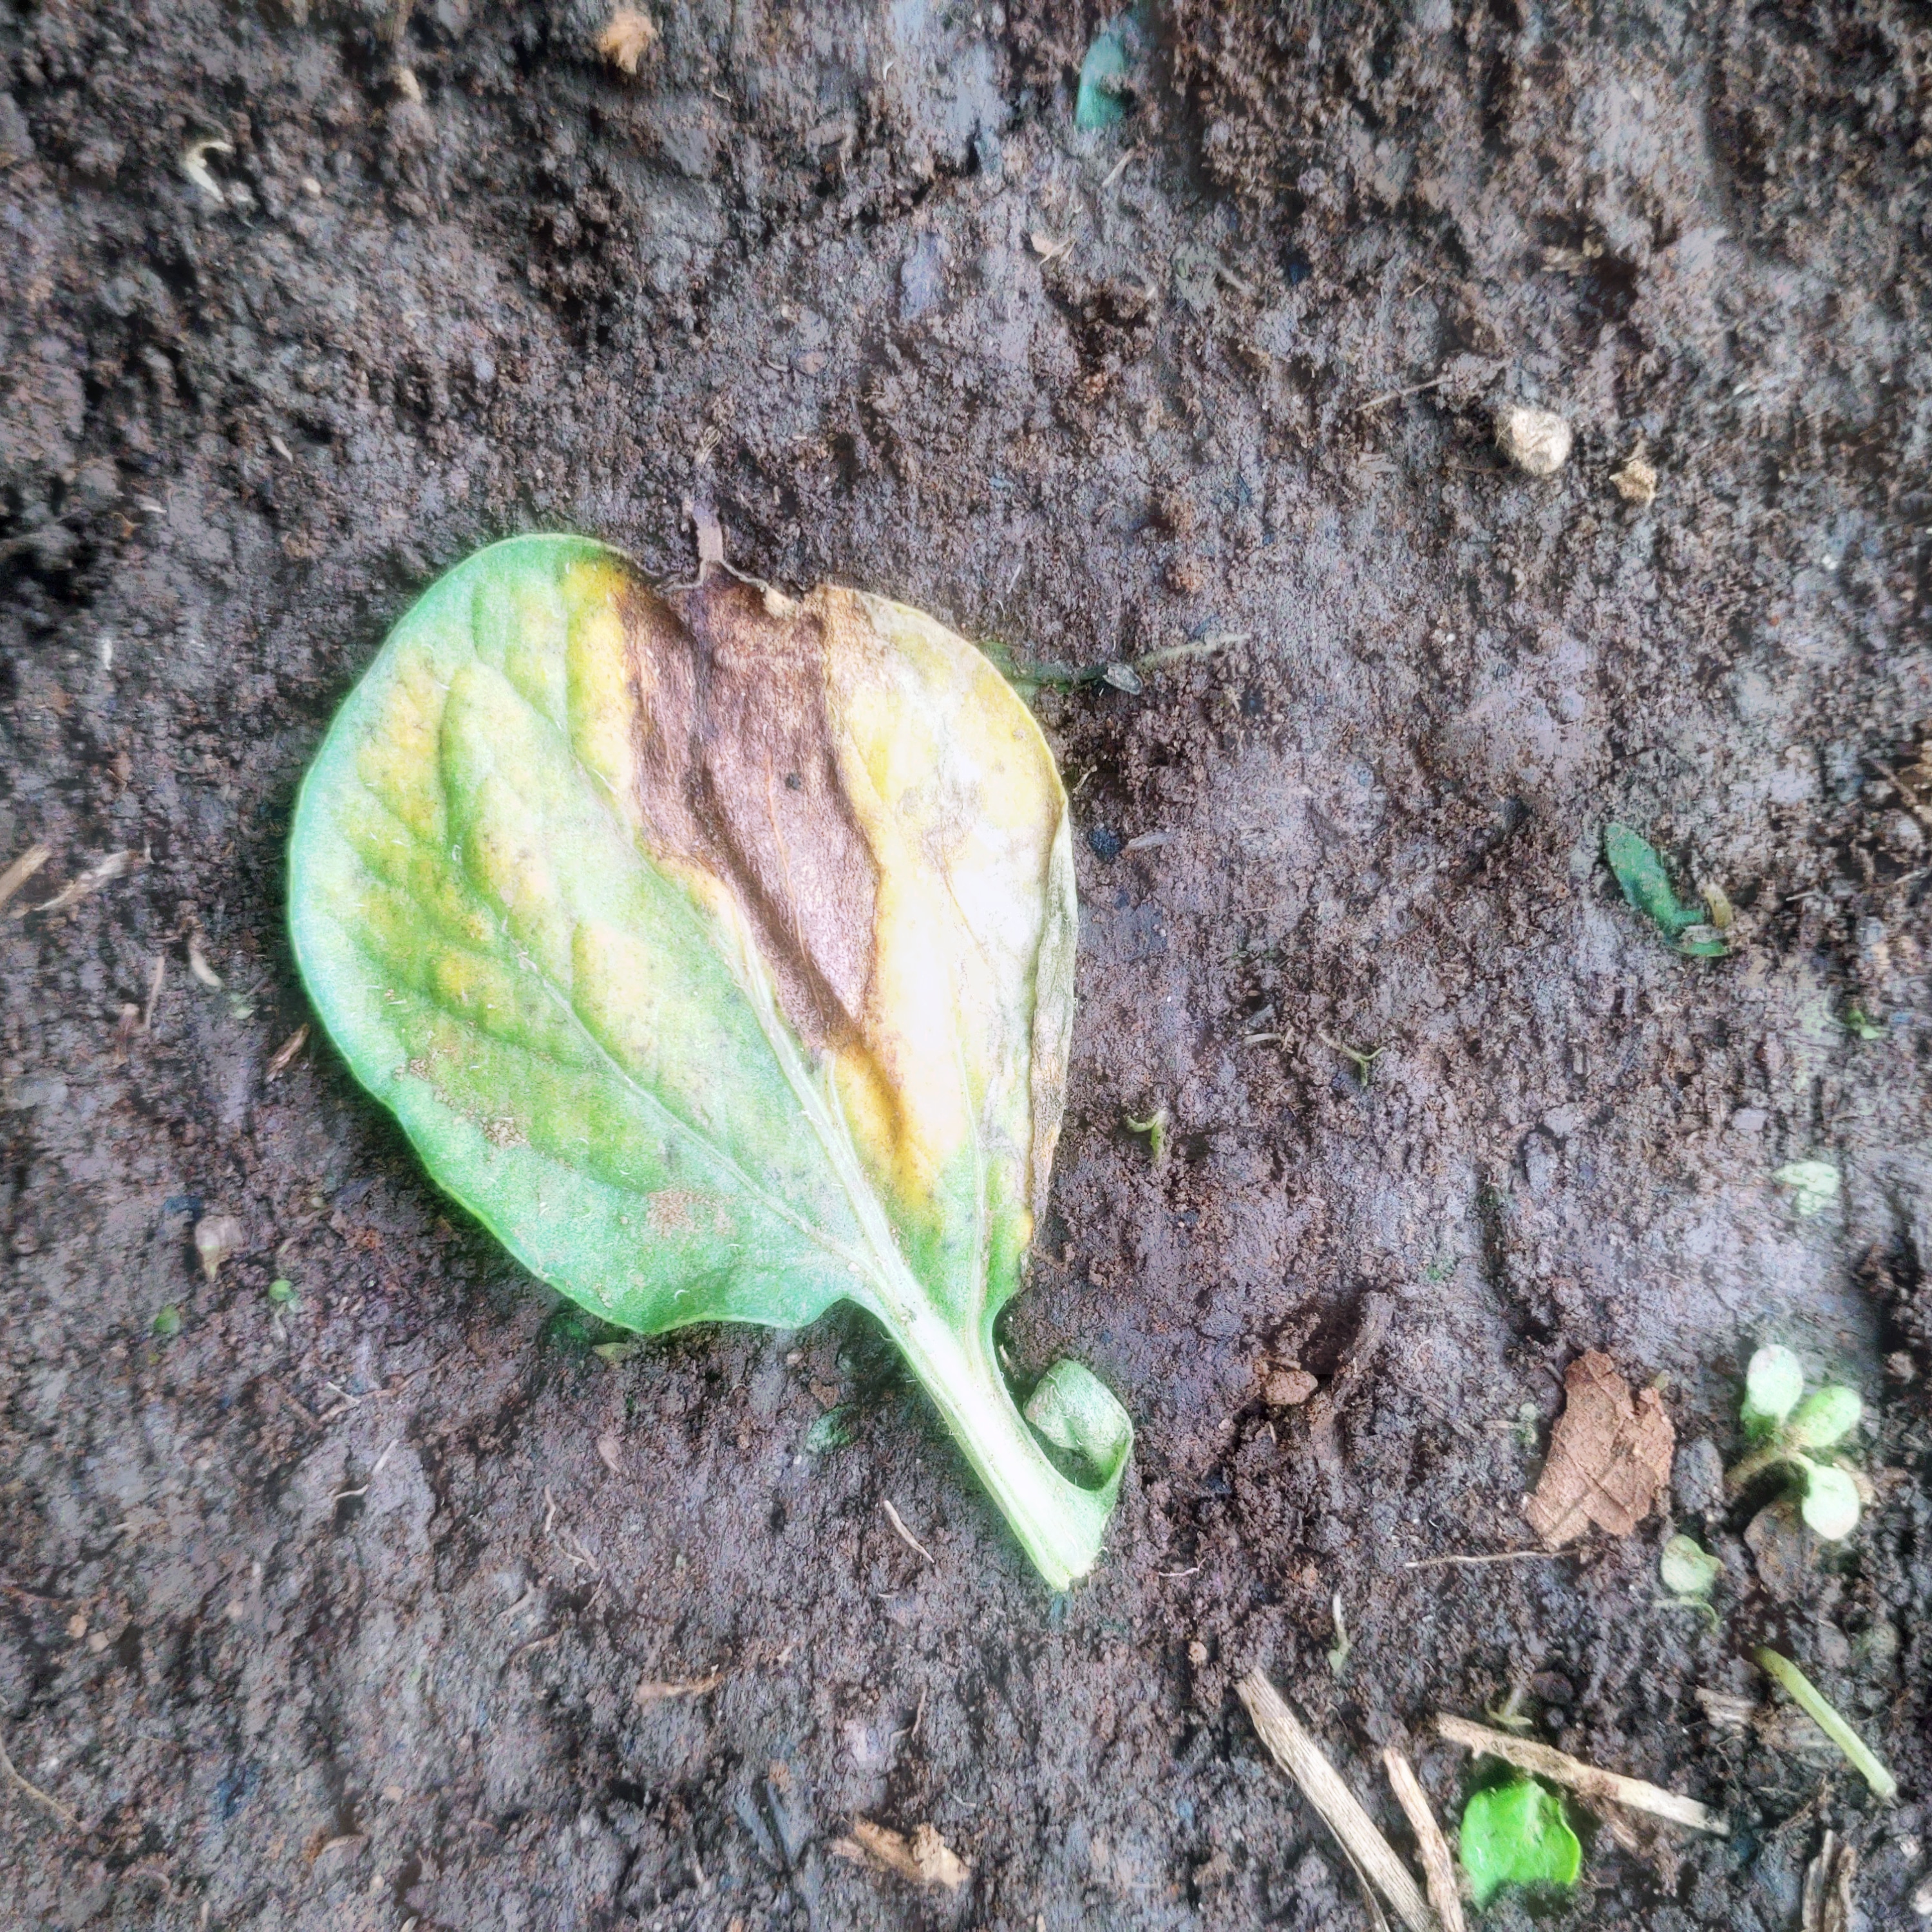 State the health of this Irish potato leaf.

late blight
